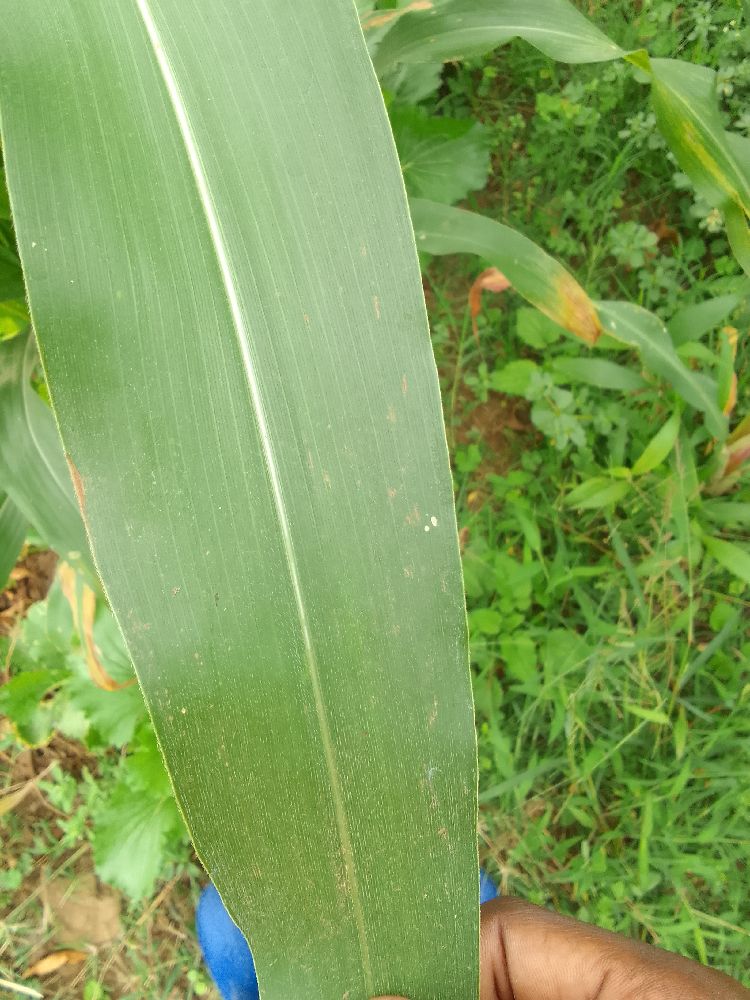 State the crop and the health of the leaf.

maize, healthy
